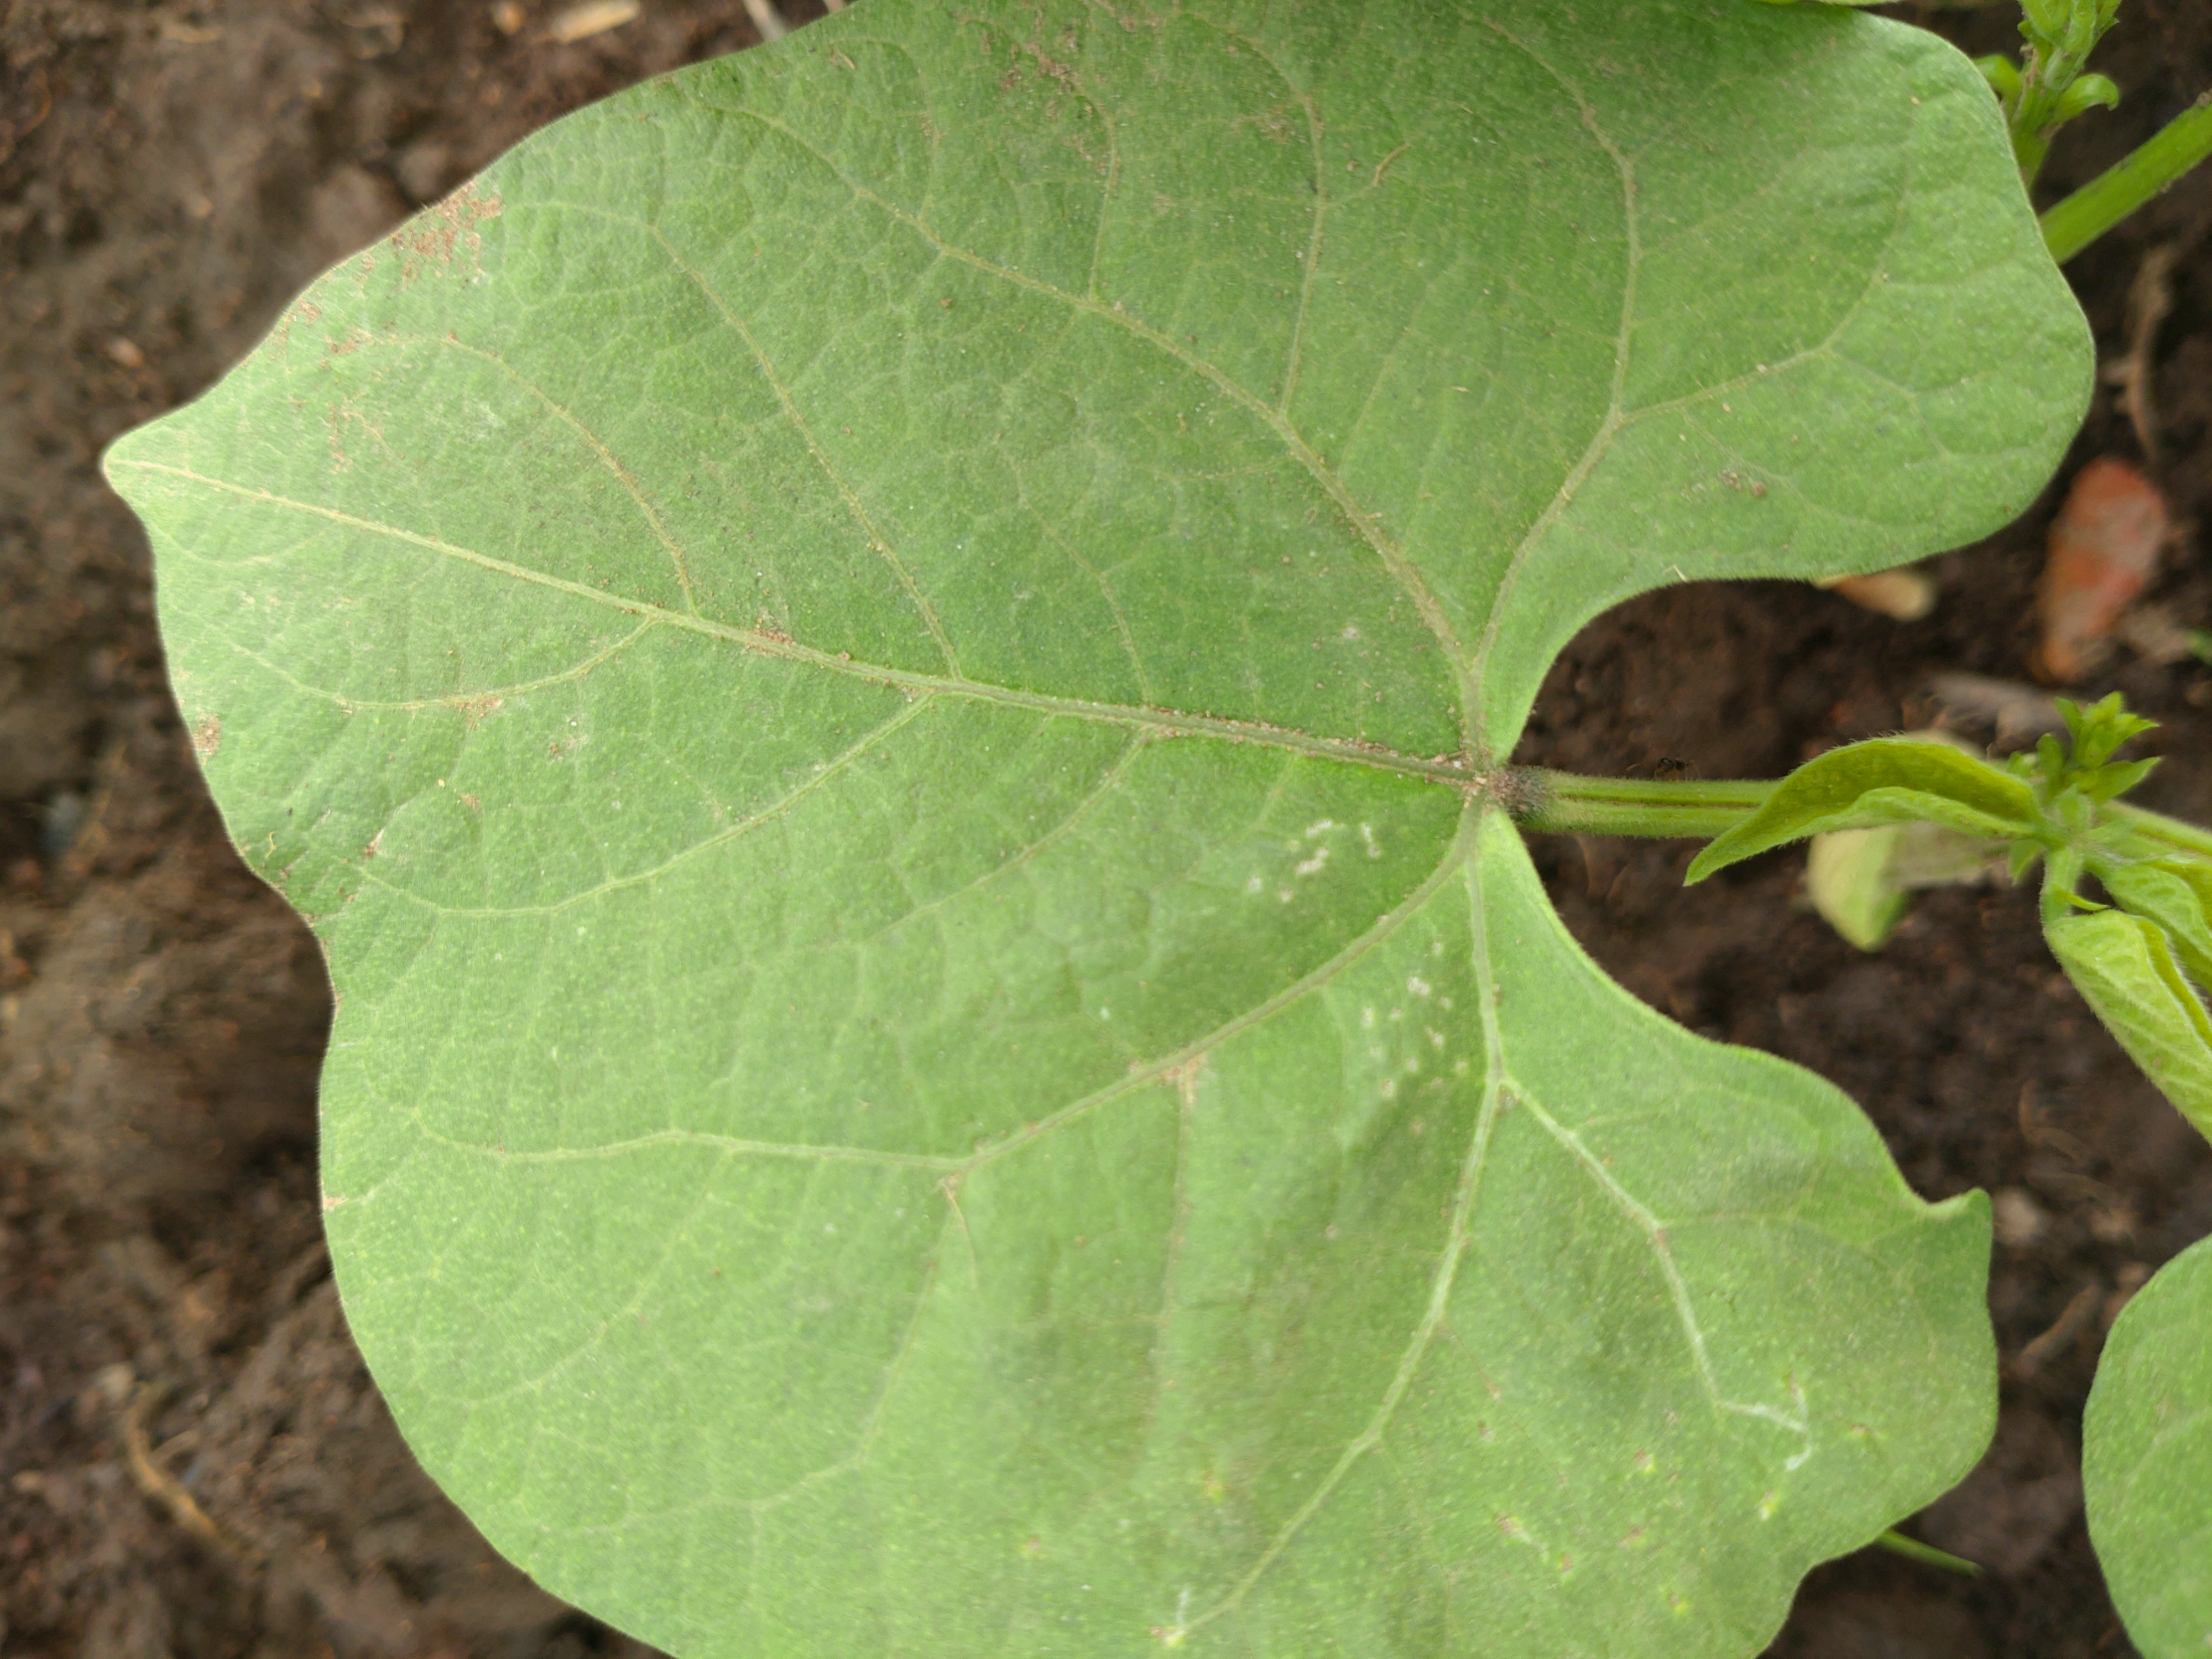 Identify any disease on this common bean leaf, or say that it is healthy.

healthy
